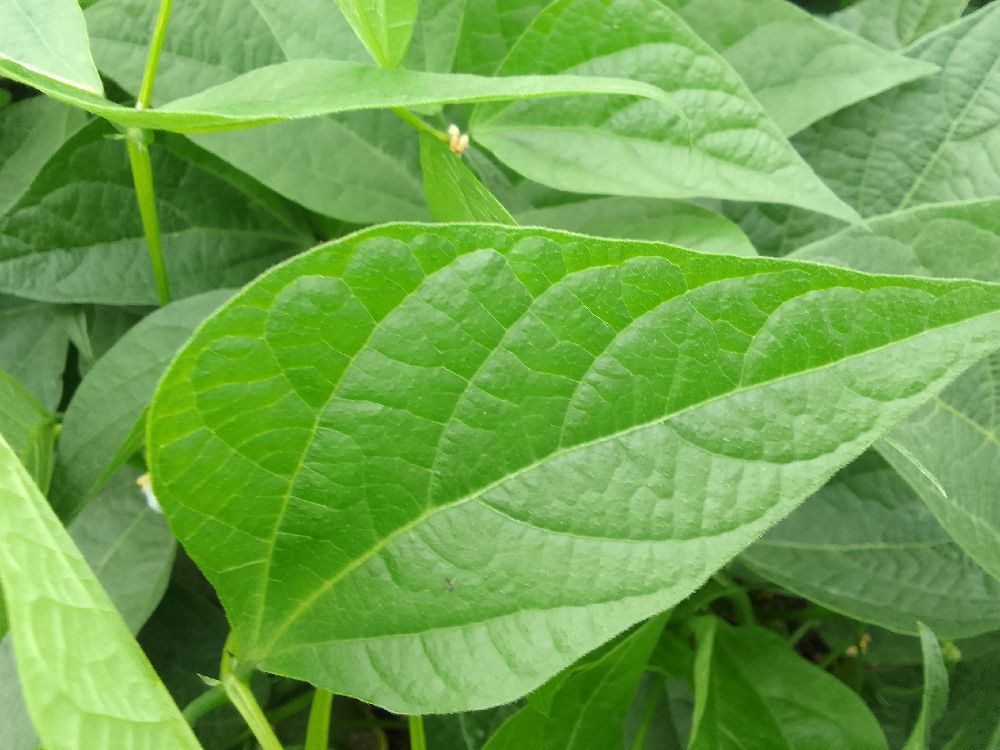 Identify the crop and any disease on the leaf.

common bean, healthy
